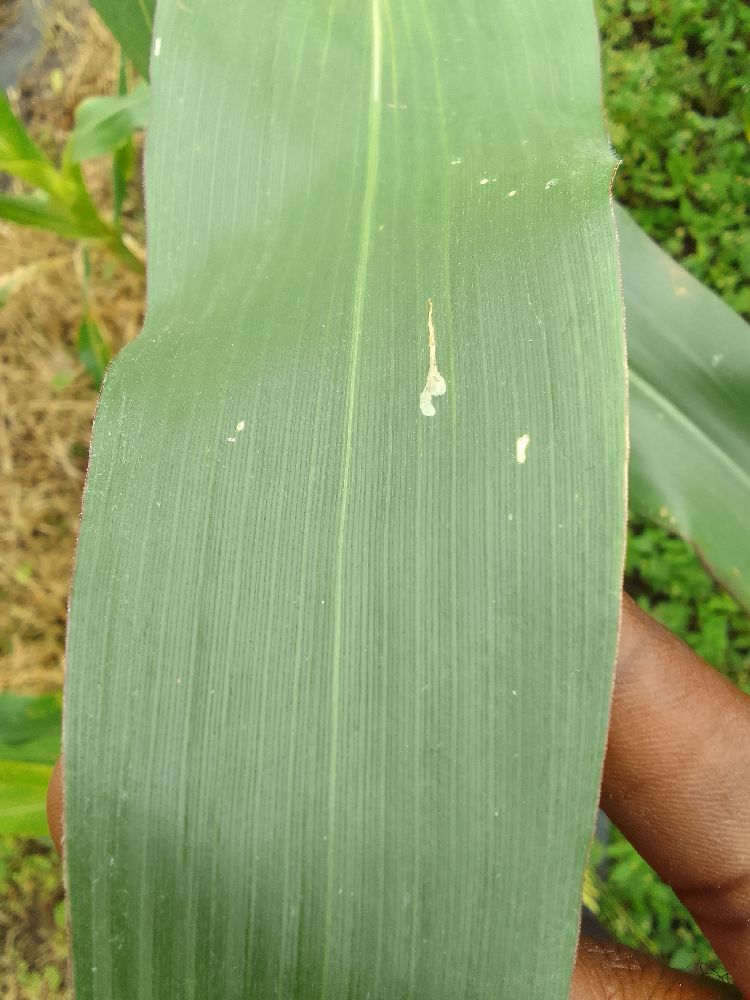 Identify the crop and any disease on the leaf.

maize, healthy
